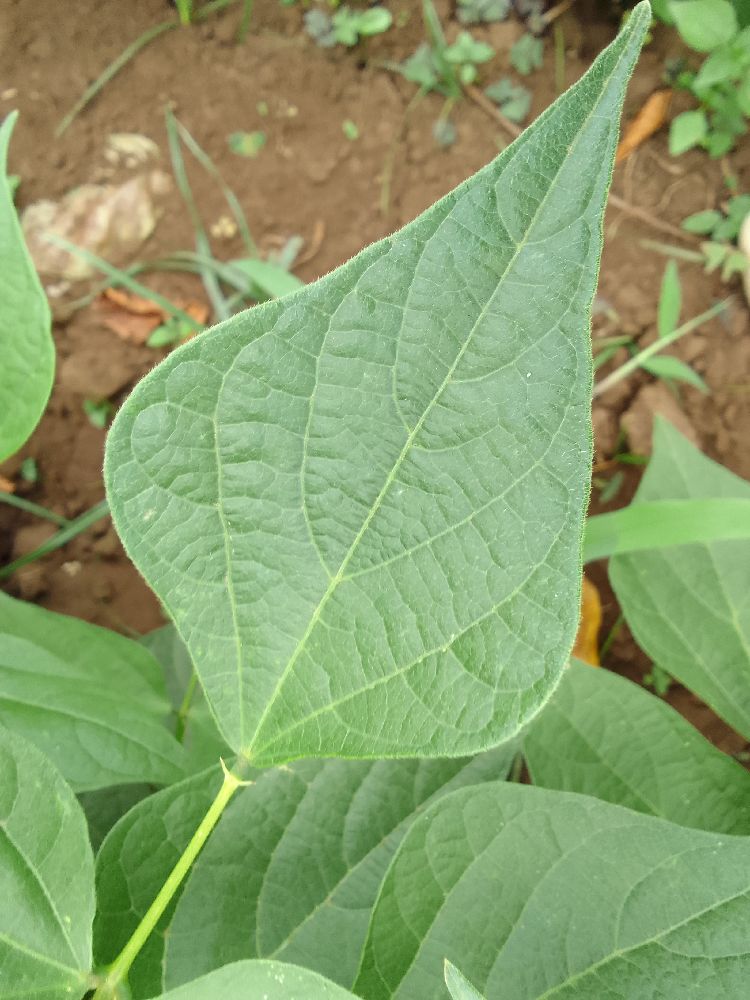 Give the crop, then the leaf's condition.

common bean, healthy
